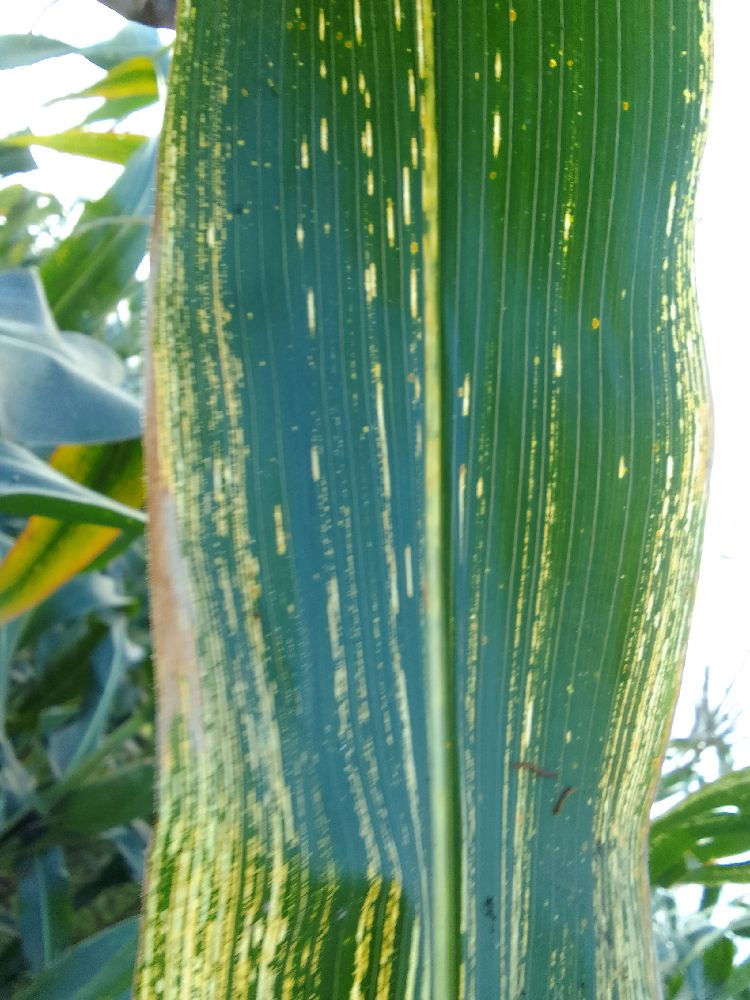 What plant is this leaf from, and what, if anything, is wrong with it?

maize, maize streak virus
